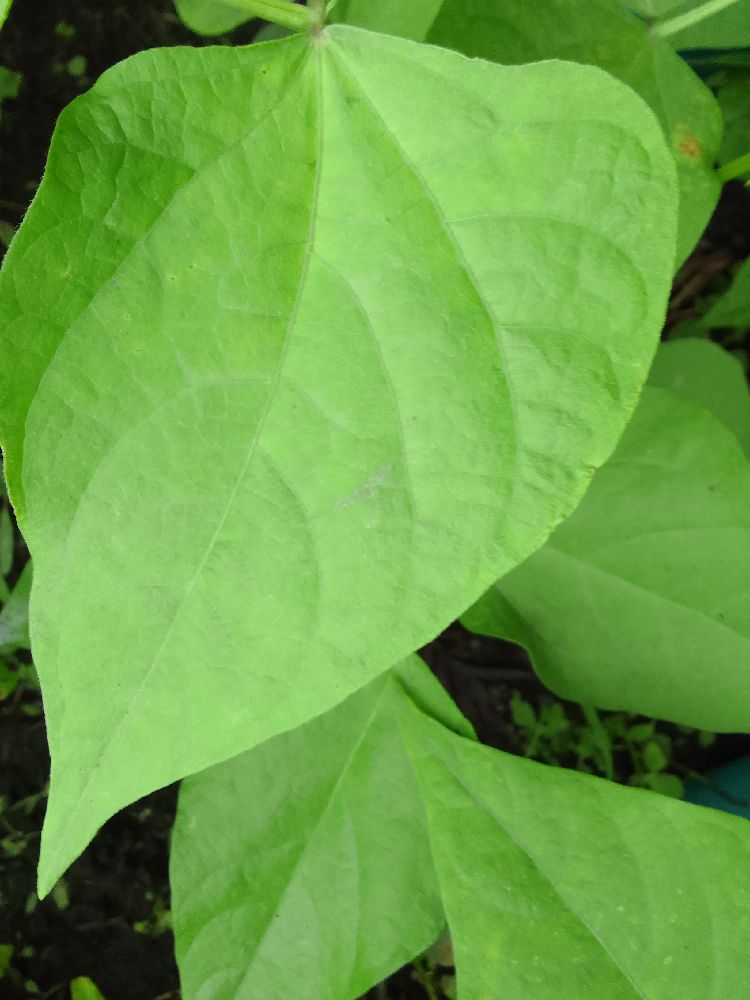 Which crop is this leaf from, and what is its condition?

common bean, healthy
